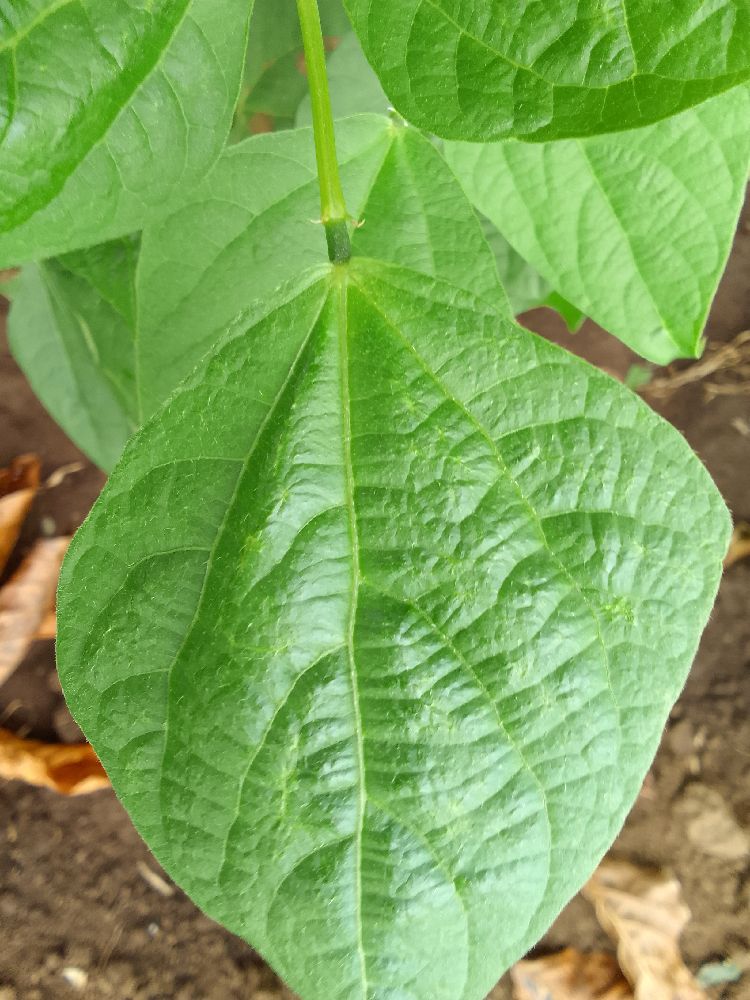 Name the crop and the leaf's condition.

common bean, healthy
